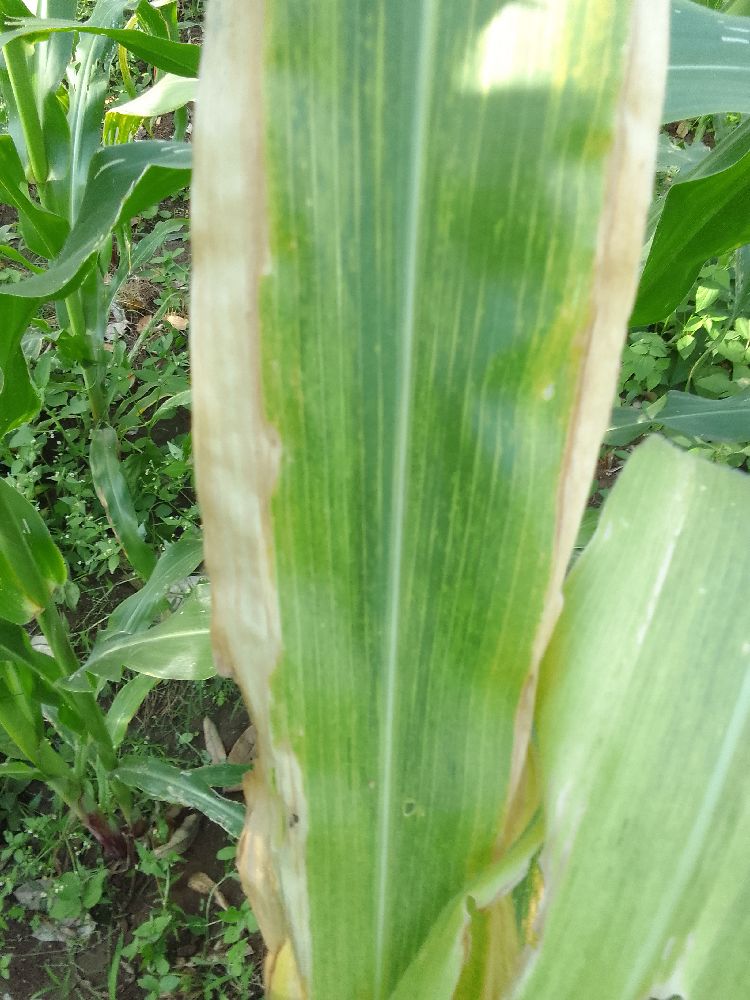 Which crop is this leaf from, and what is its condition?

maize, maize lethal necrosis
